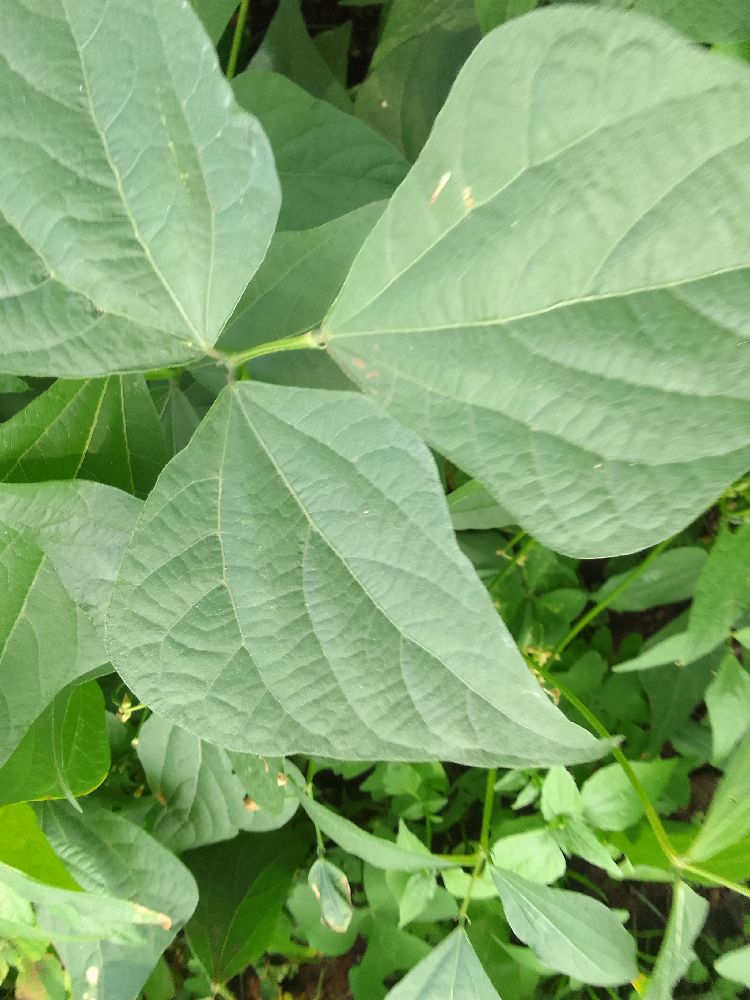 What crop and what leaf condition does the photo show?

common bean, healthy
